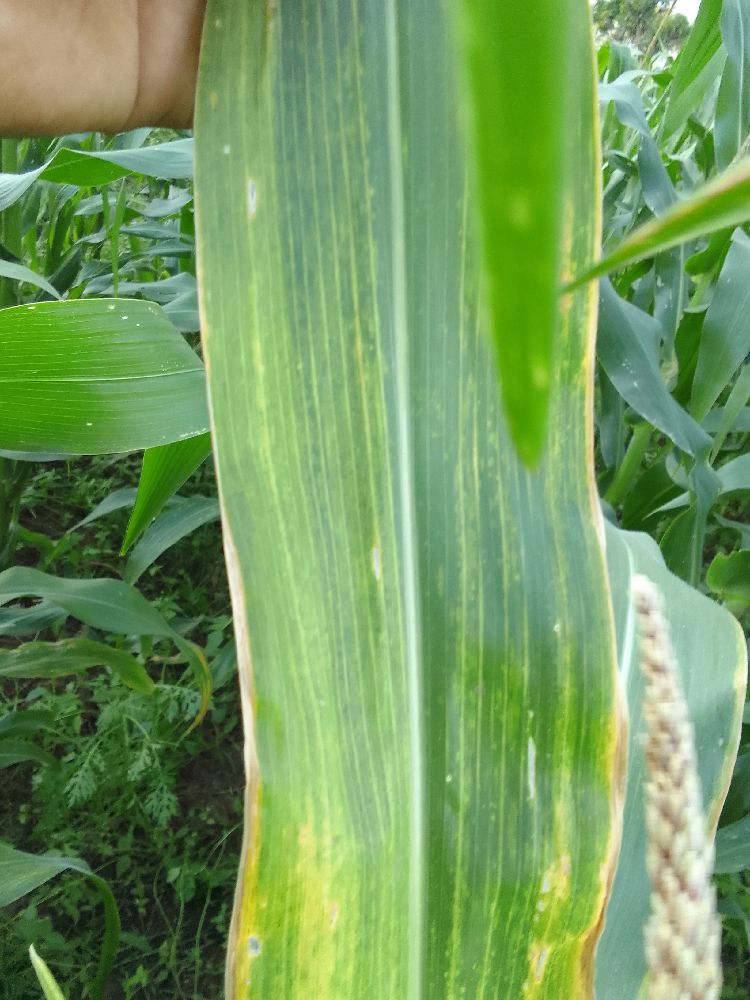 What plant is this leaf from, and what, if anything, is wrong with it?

maize, maize lethal necrosis
